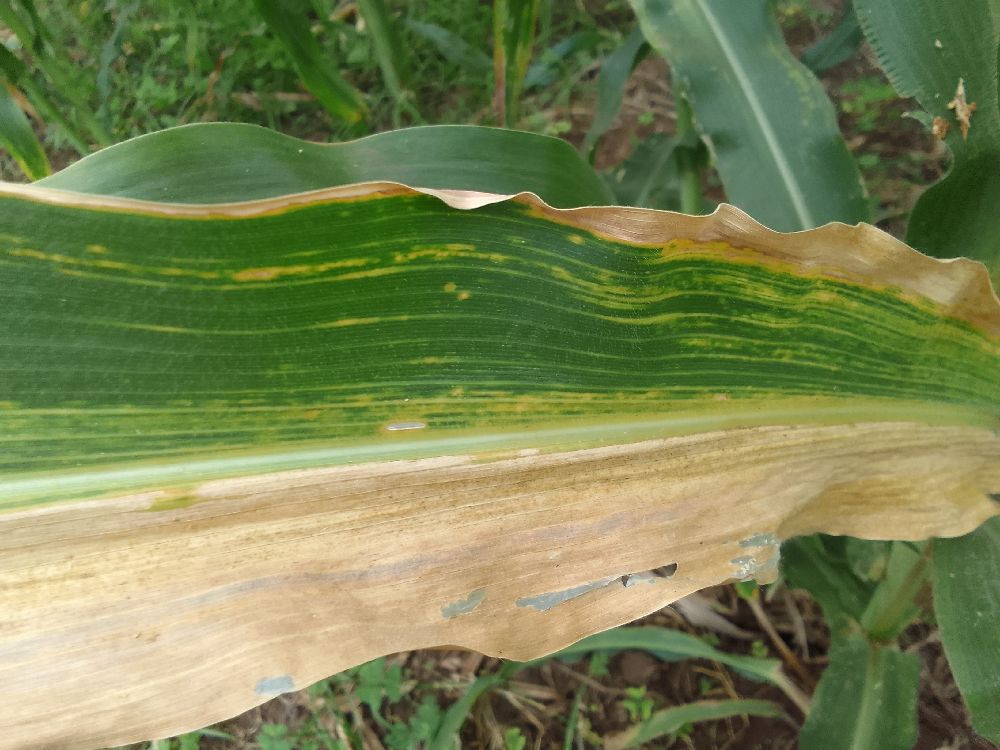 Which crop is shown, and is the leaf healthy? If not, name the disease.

maize, maize lethal necrosis
